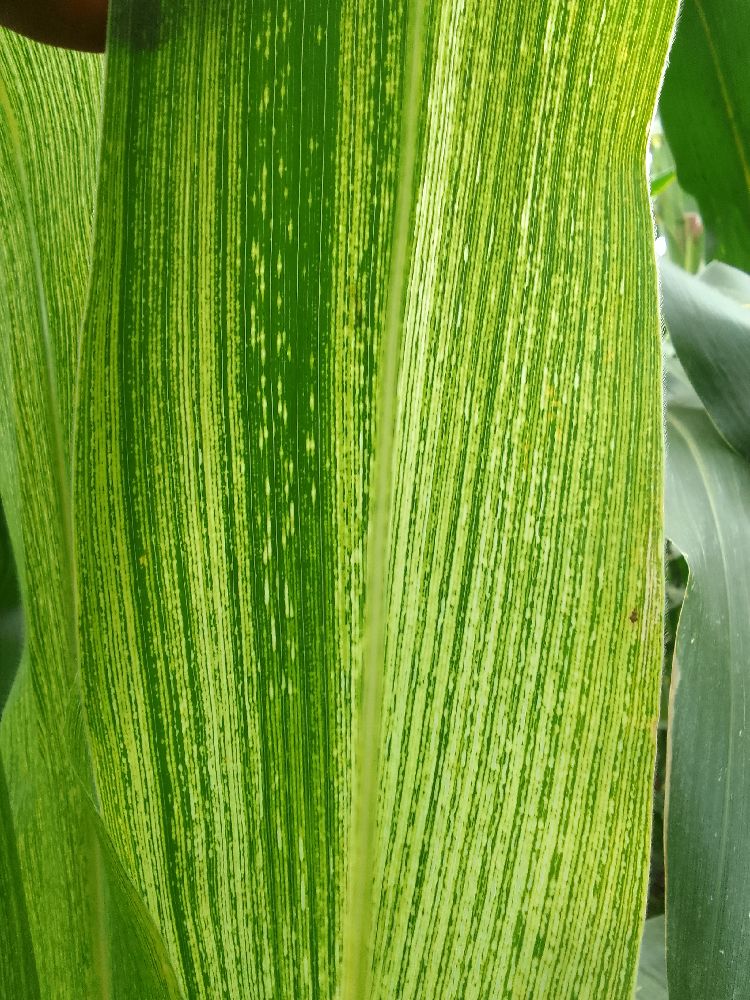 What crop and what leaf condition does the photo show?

maize, maize streak virus
